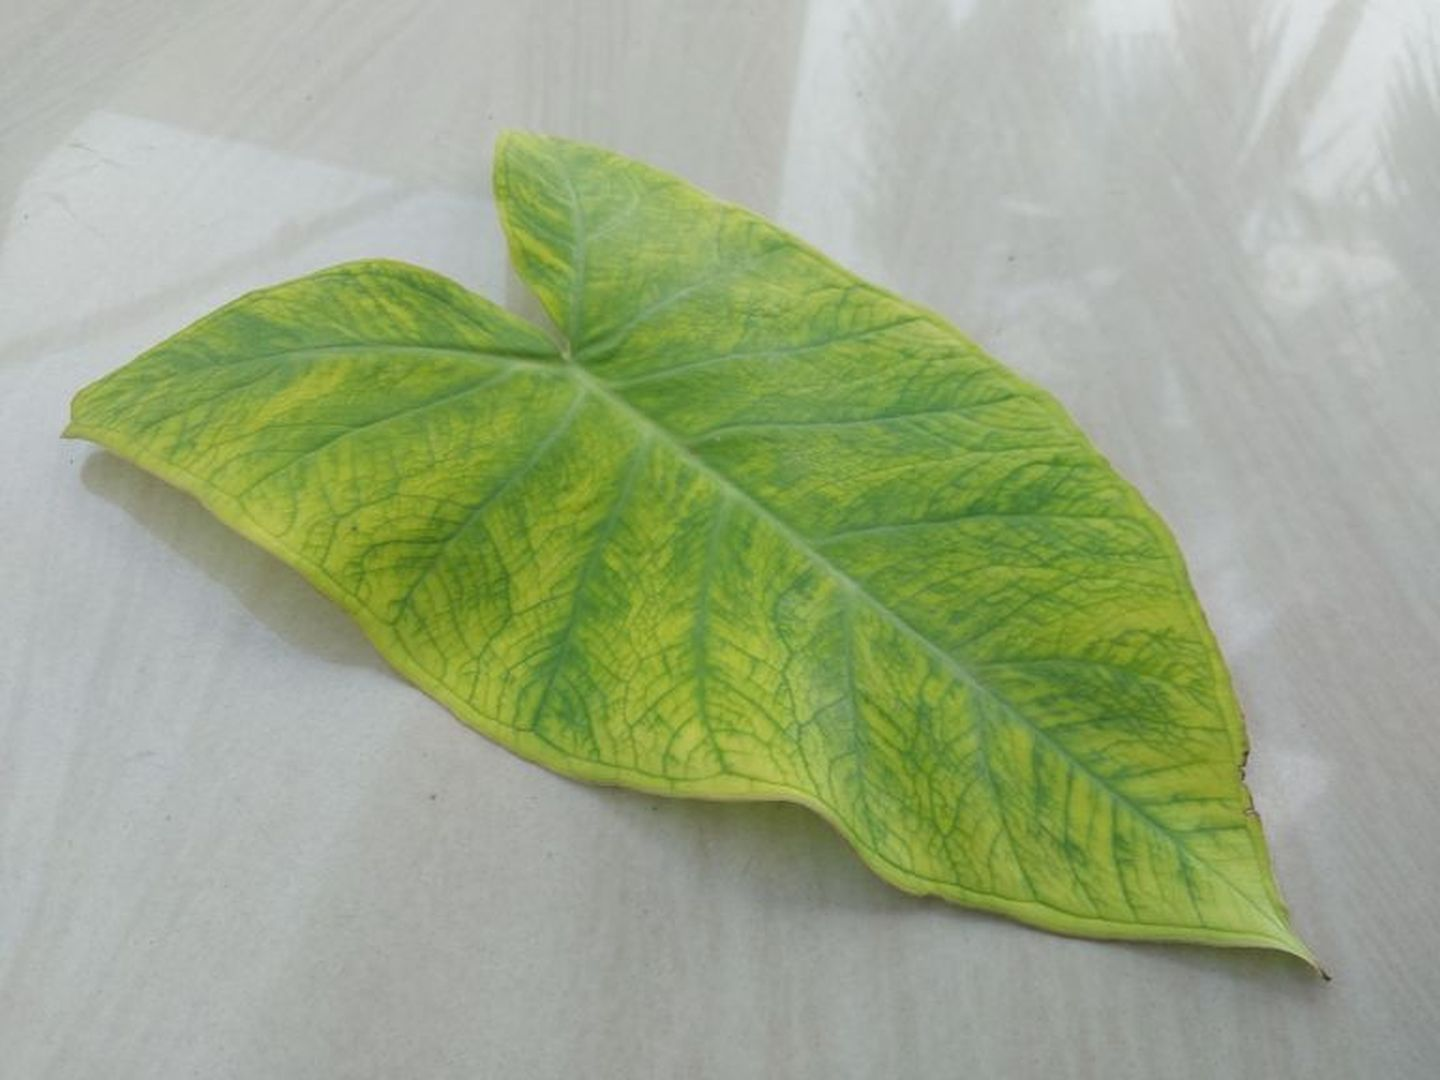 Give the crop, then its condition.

taro, mosaic
